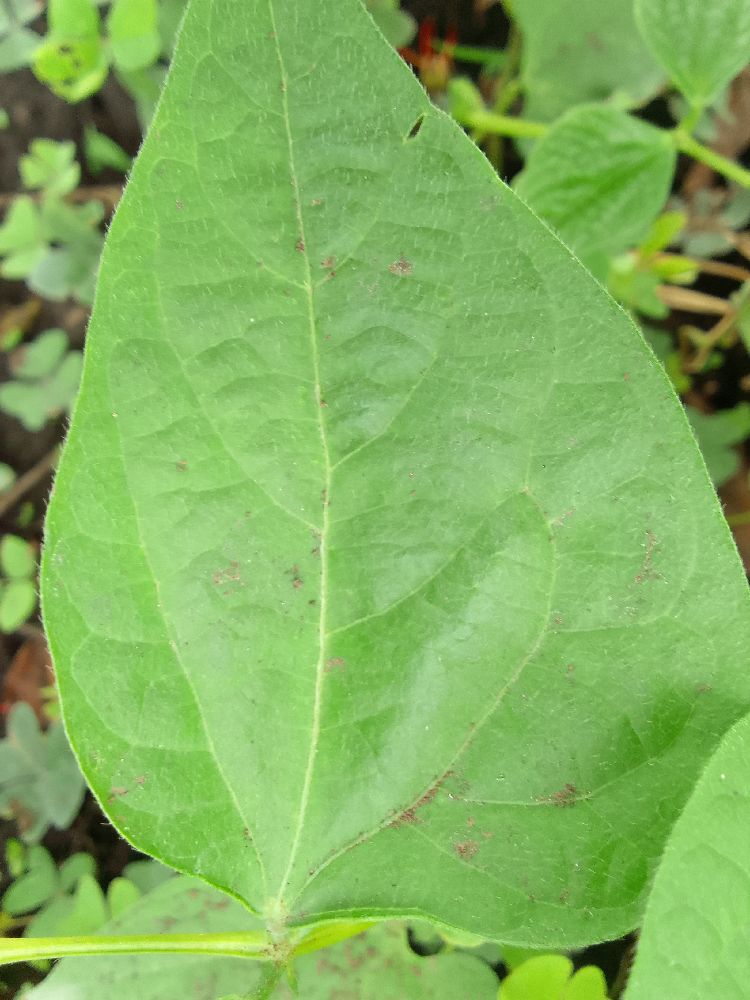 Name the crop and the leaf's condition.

common bean, healthy
